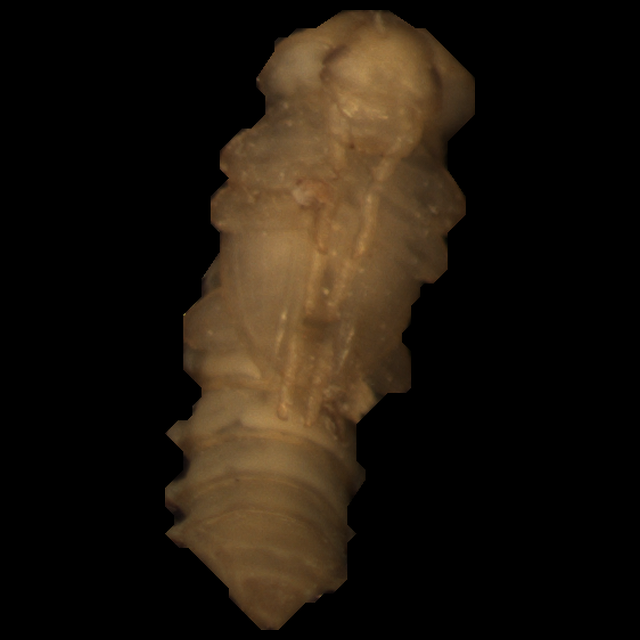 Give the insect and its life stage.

mealworm pupa
